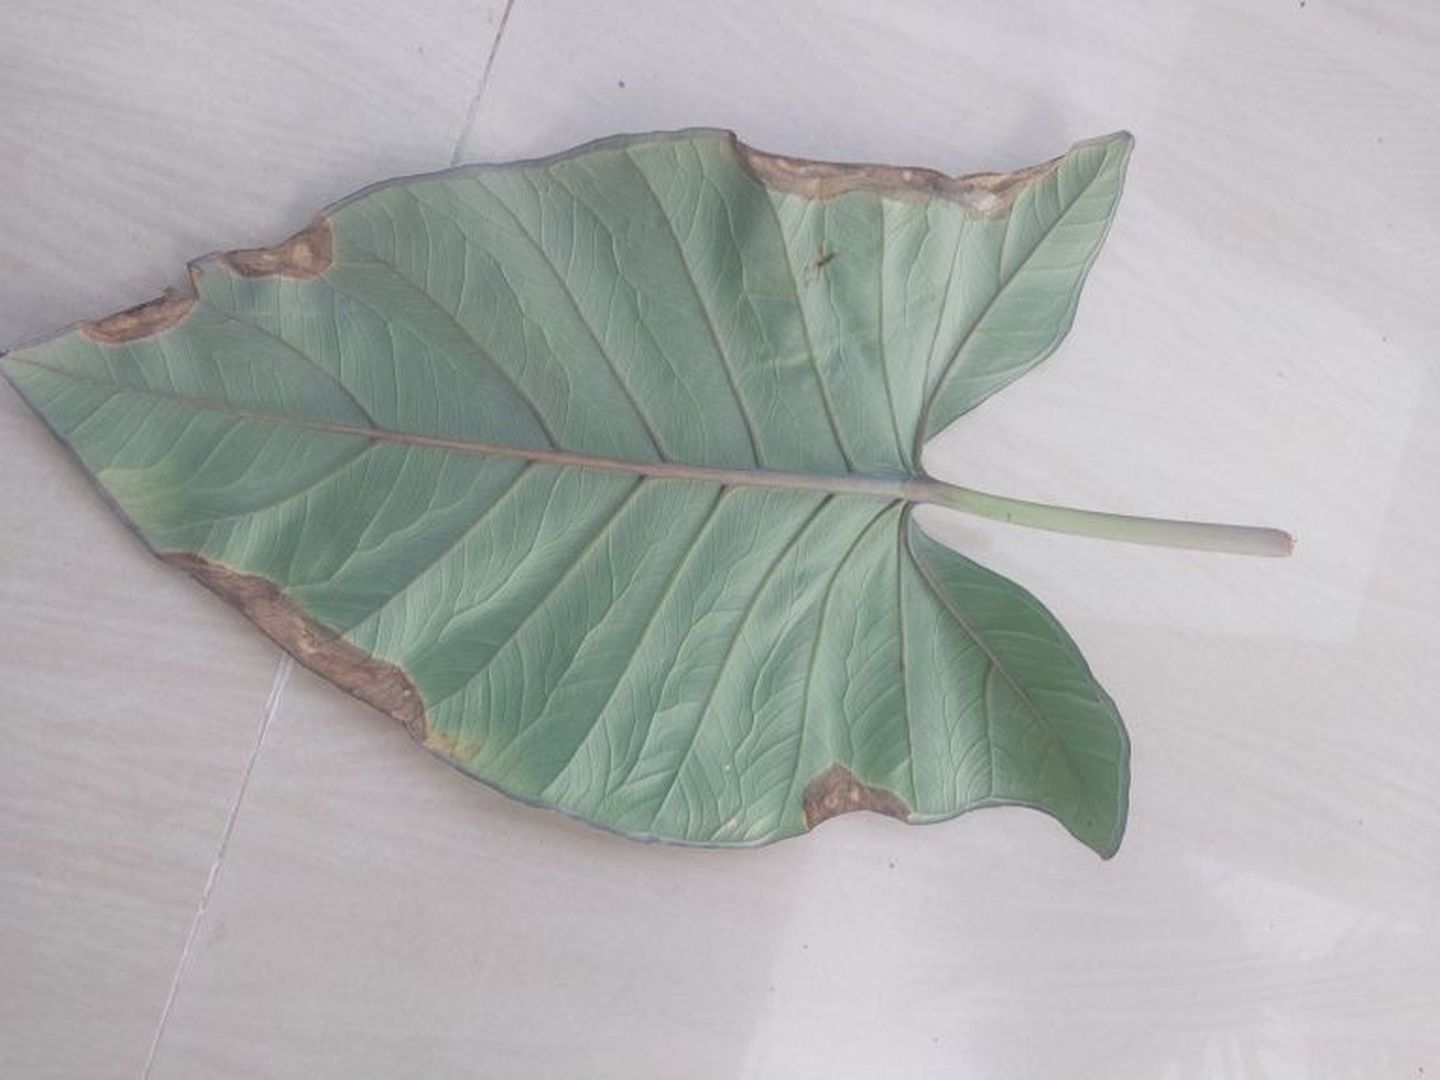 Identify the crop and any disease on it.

taro, leaf blight
